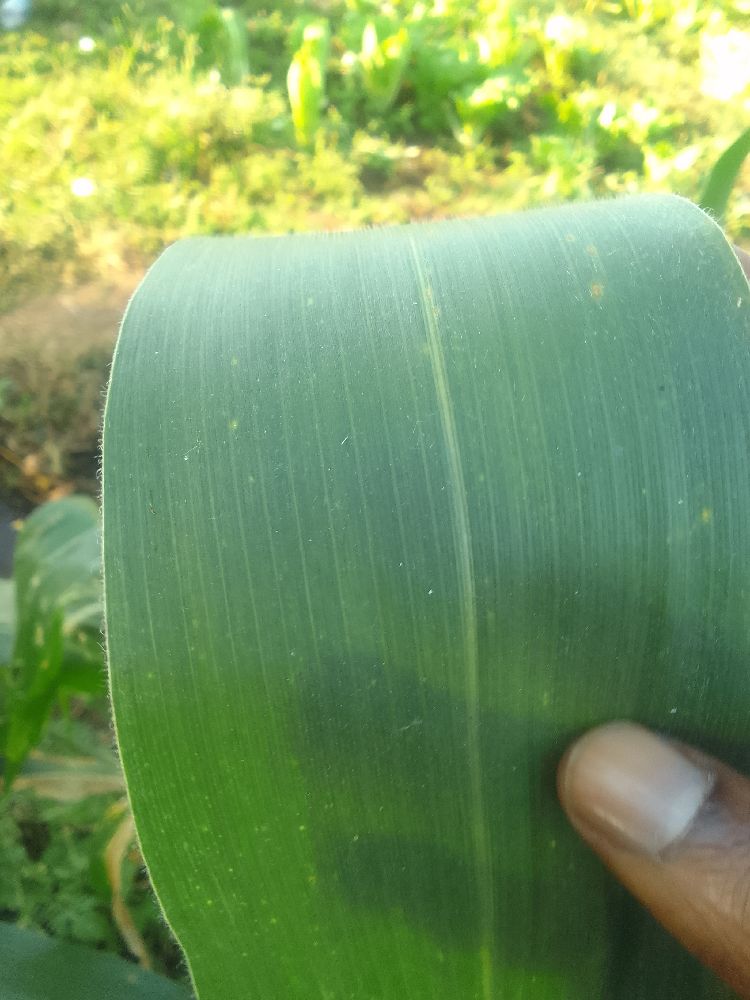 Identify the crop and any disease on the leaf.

maize, healthy
